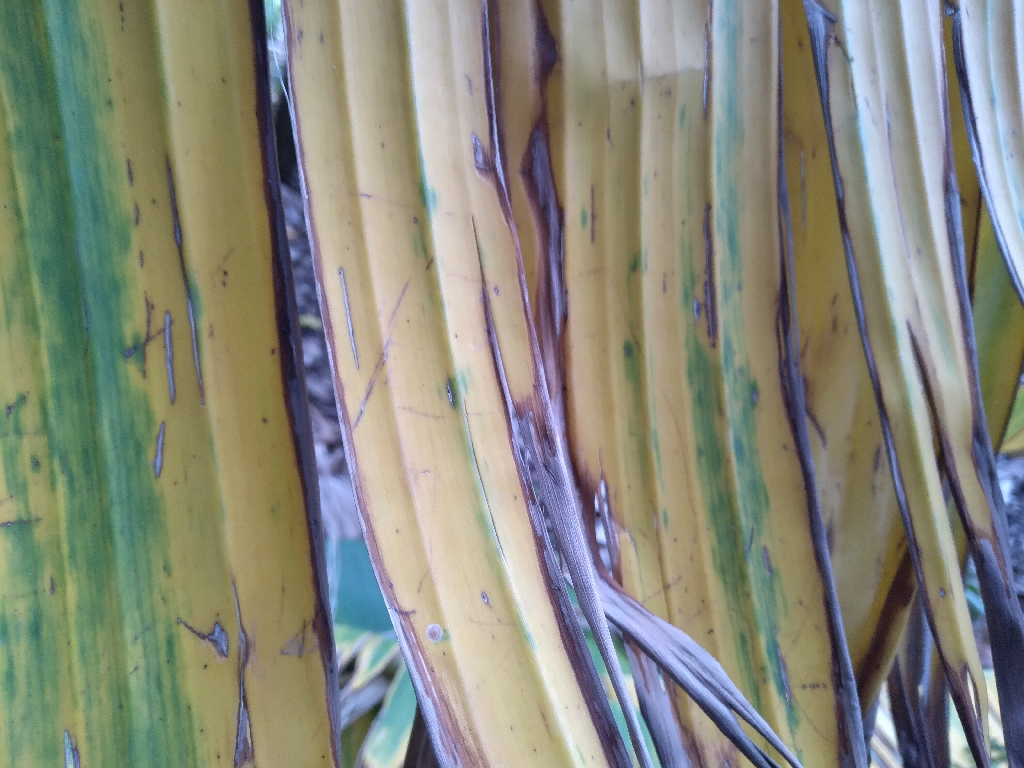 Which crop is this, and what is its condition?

banana, fusarium wilt race 1
